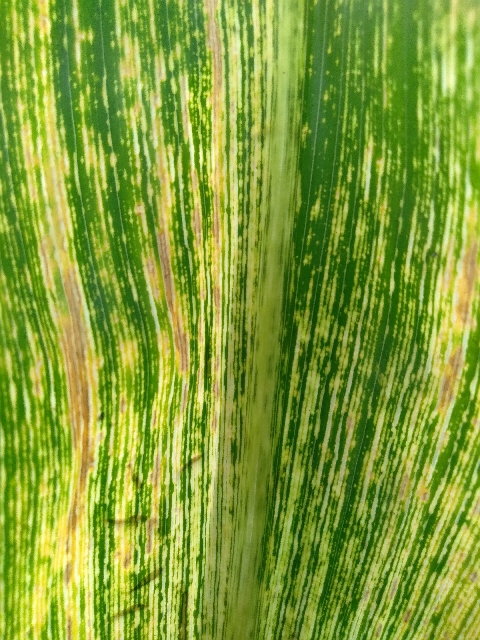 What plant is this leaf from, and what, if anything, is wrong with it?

maize, maize streak virus
